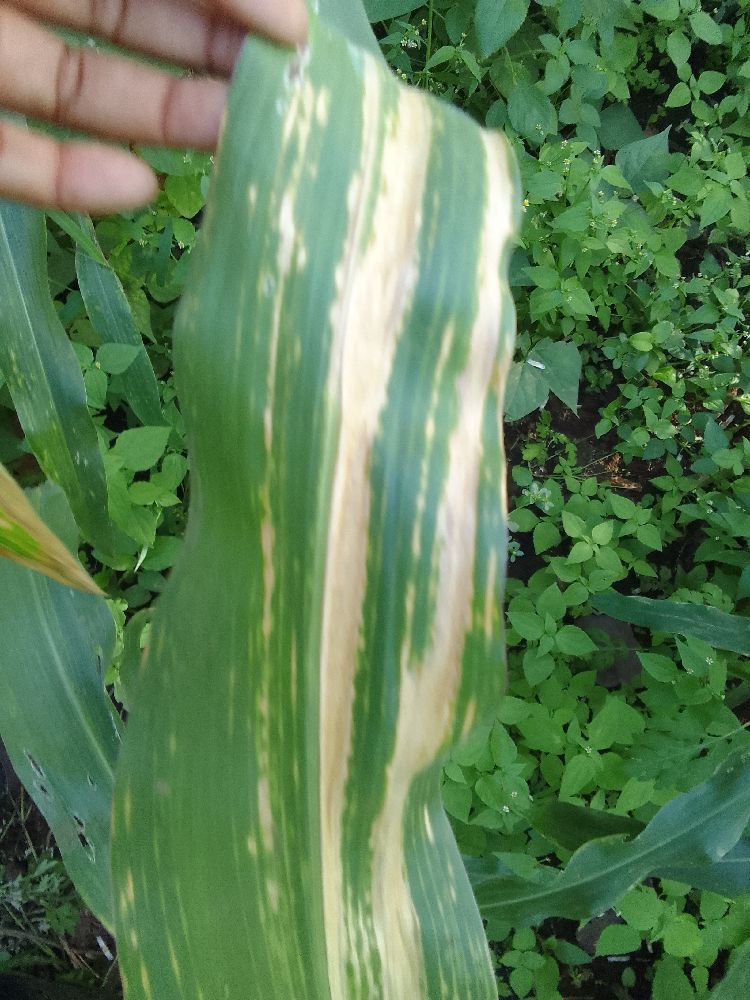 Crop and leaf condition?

maize, maize lethal necrosis
